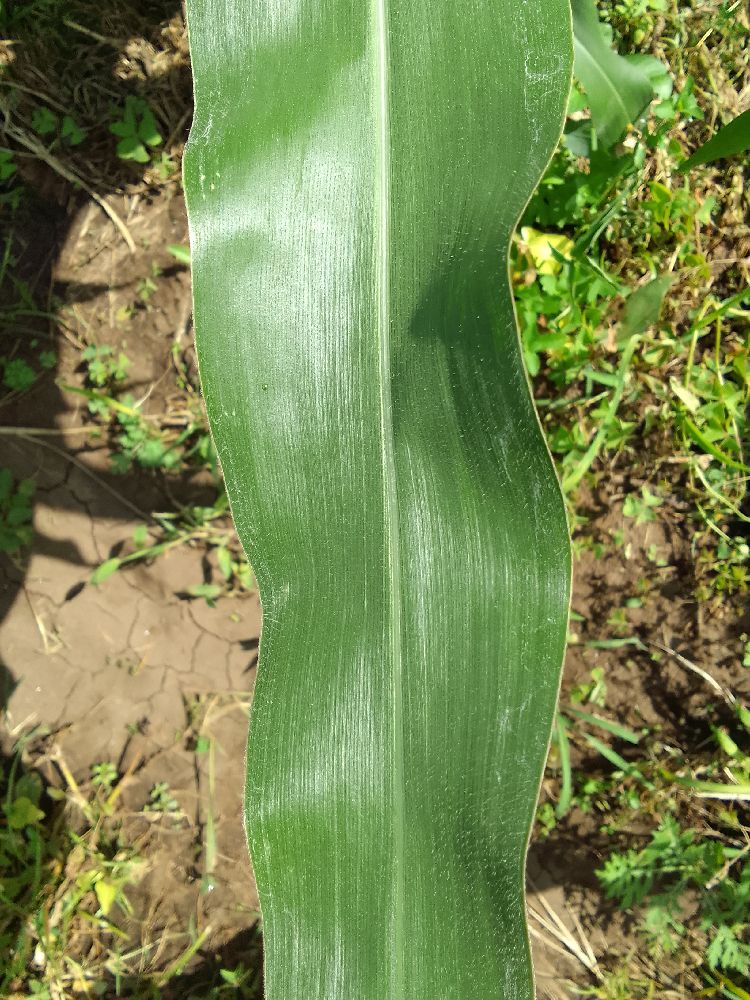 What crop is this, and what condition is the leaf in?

maize, healthy
